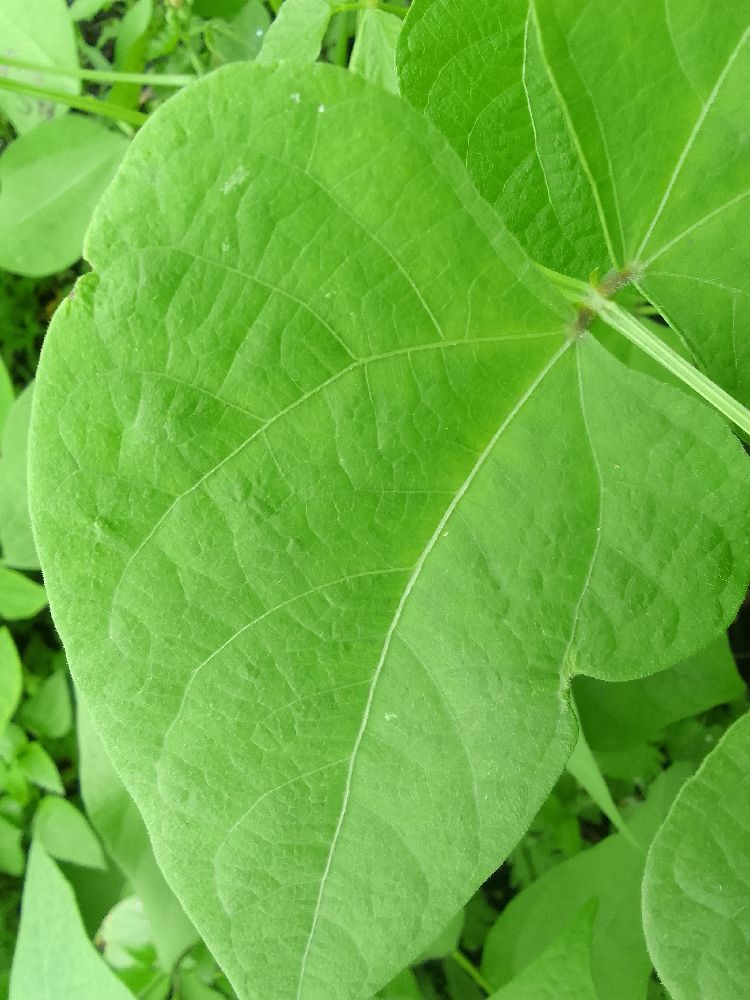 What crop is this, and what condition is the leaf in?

common bean, healthy
